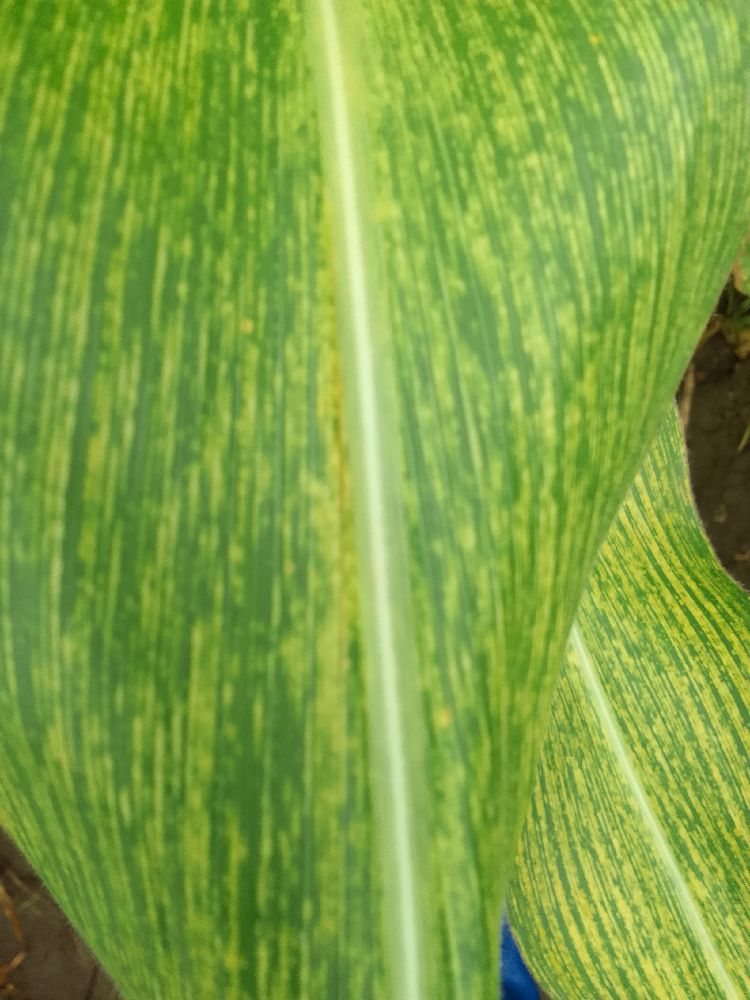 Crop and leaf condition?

maize, maize streak virus
